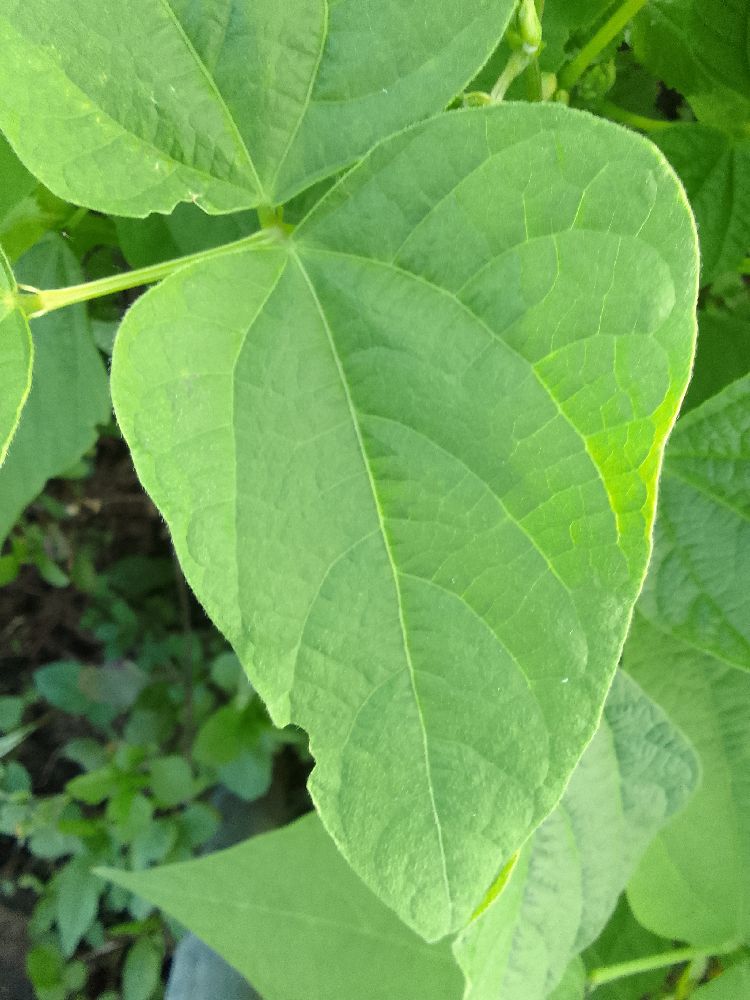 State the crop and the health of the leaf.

common bean, healthy
